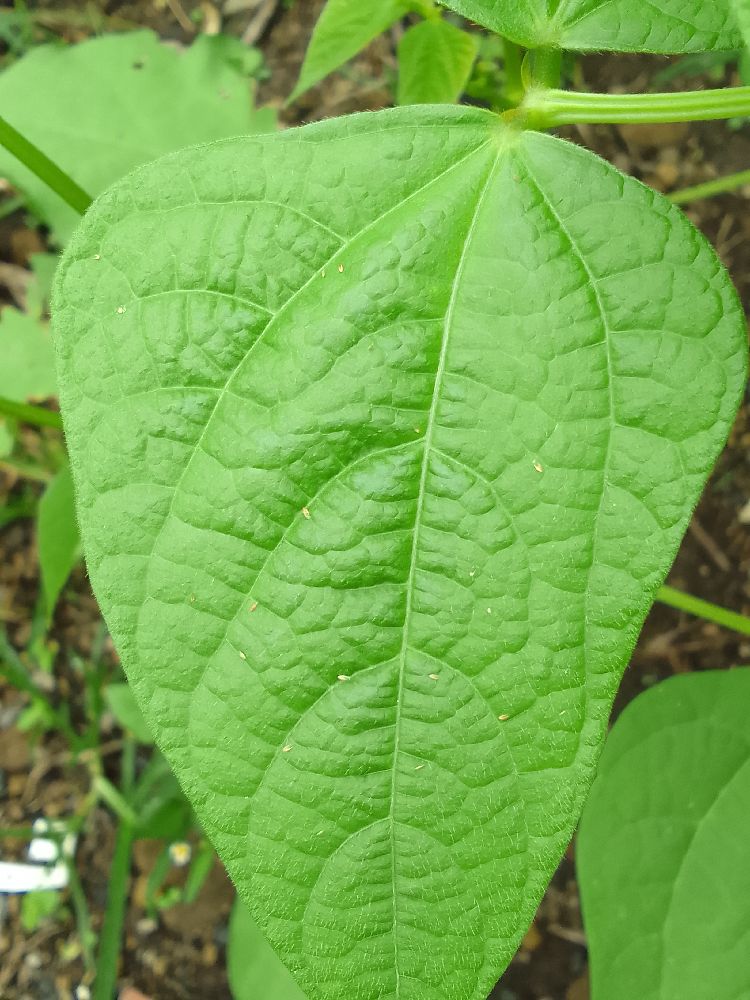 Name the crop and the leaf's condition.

common bean, healthy
